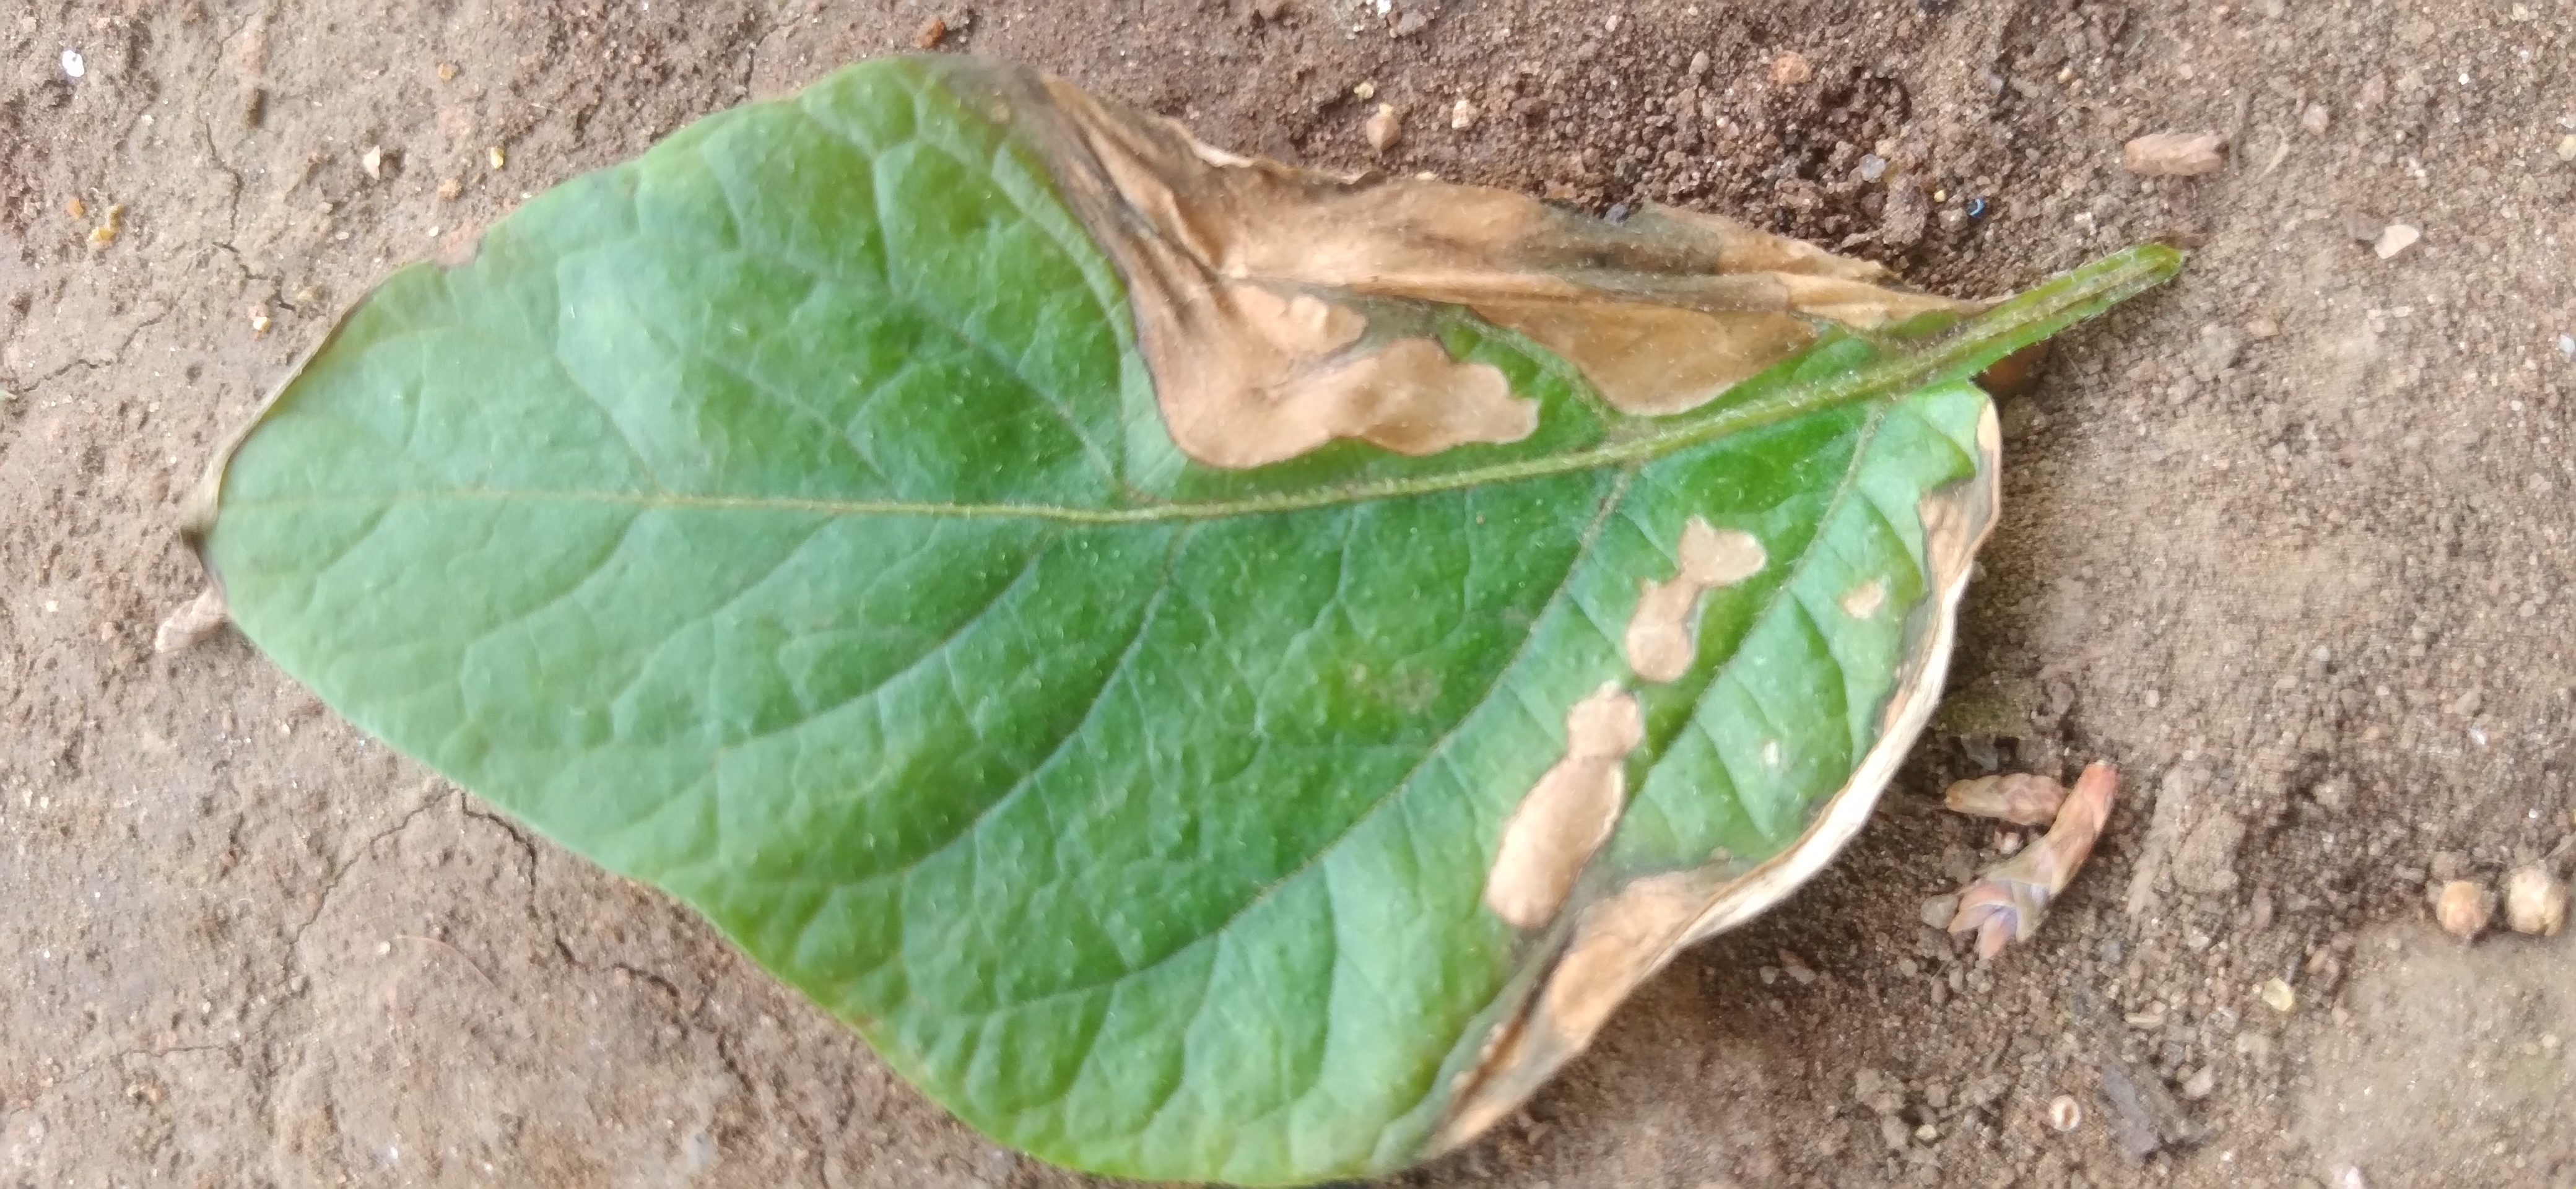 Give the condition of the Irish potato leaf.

early blight
